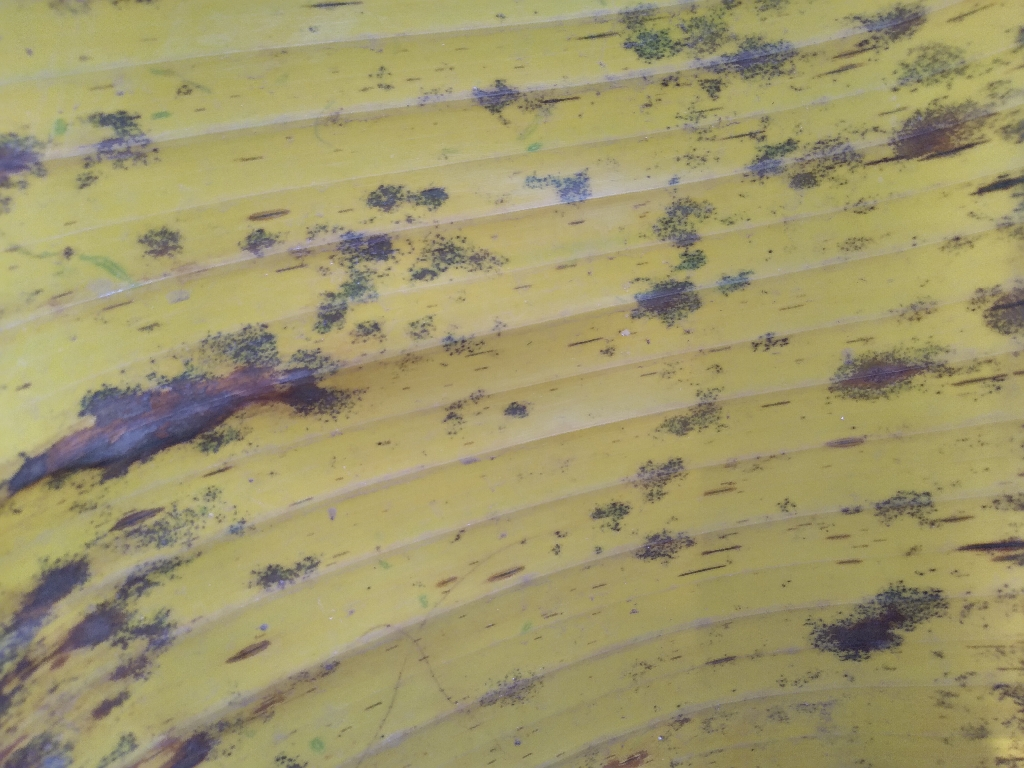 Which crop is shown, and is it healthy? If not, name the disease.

banana, black sigatoka
